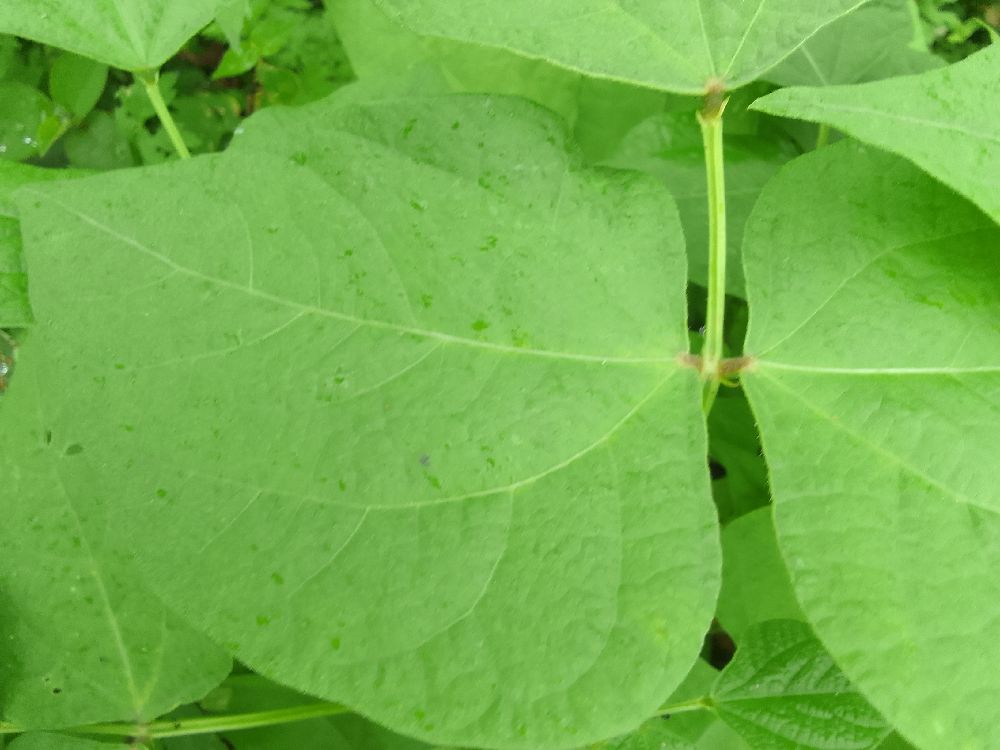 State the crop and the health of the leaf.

common bean, healthy
